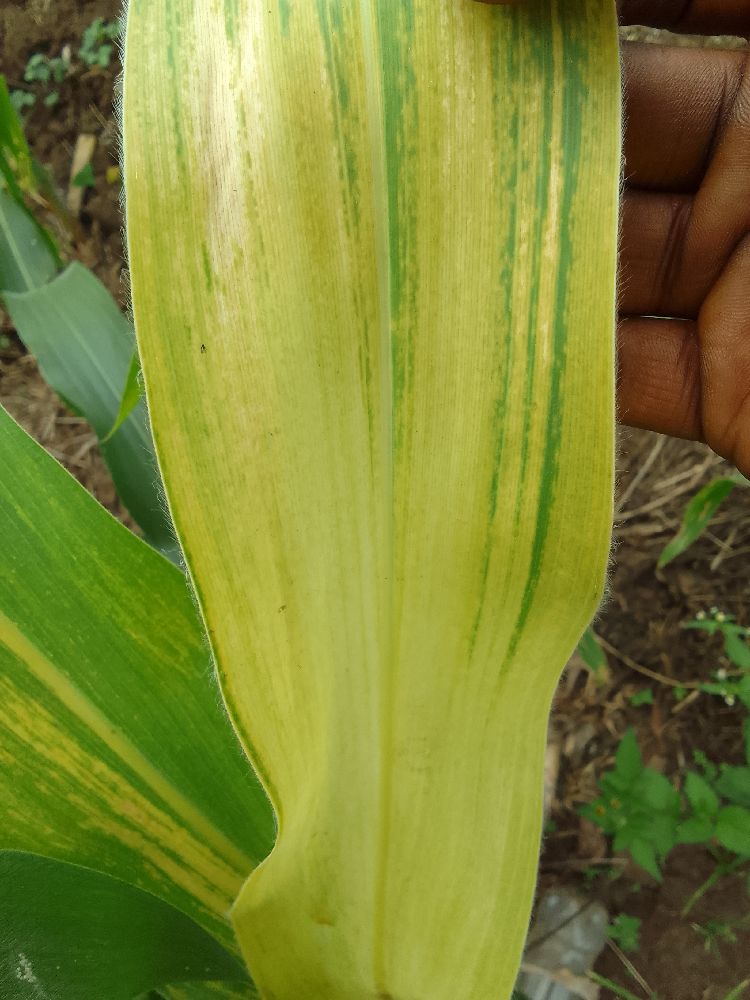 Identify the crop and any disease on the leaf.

maize, maize lethal necrosis
